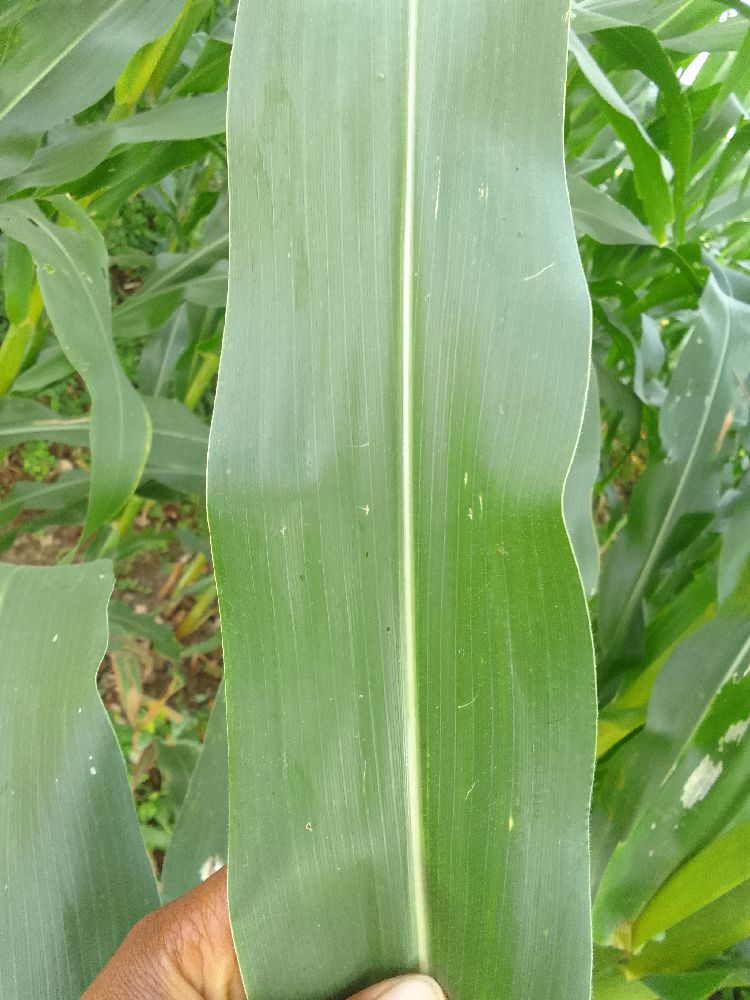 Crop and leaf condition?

maize, healthy
